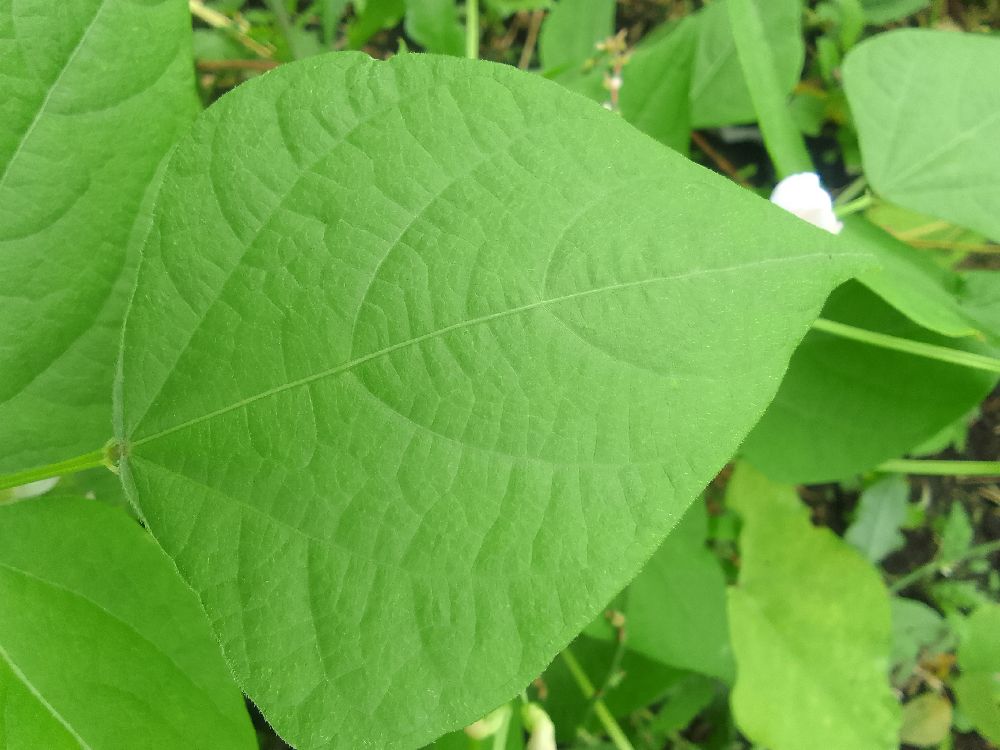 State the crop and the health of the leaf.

common bean, healthy
